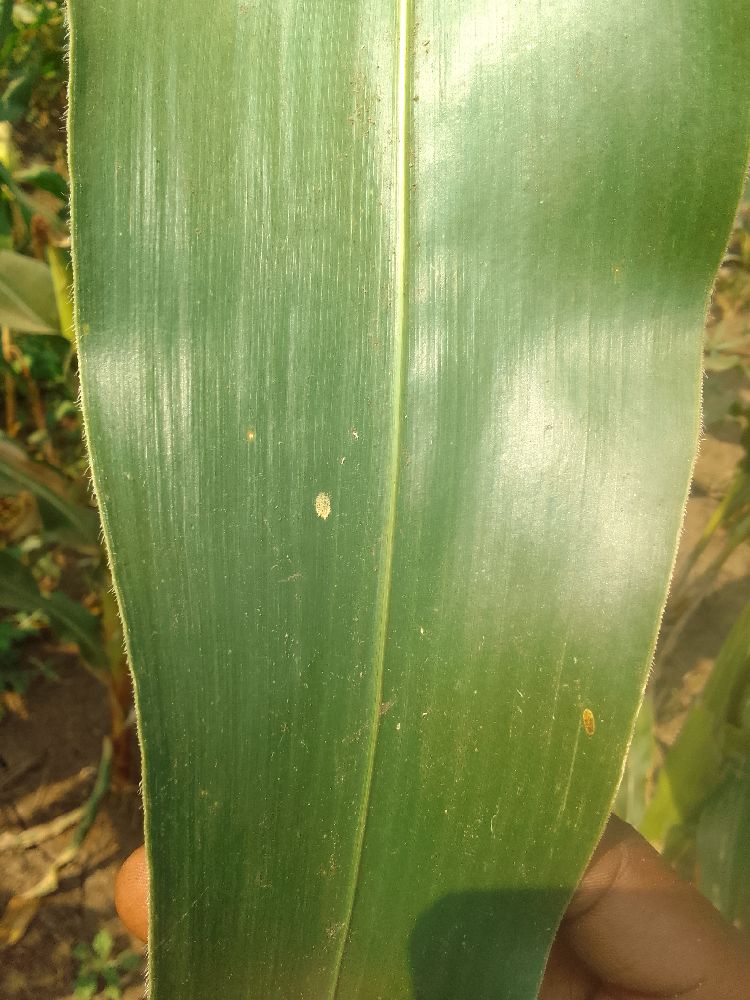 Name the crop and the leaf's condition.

maize, healthy
